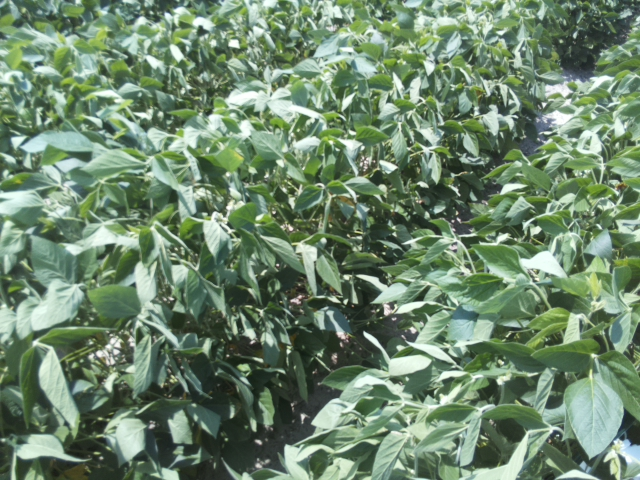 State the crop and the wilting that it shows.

soybean, slight leaflet or petiole turgor loss in upper canopy
